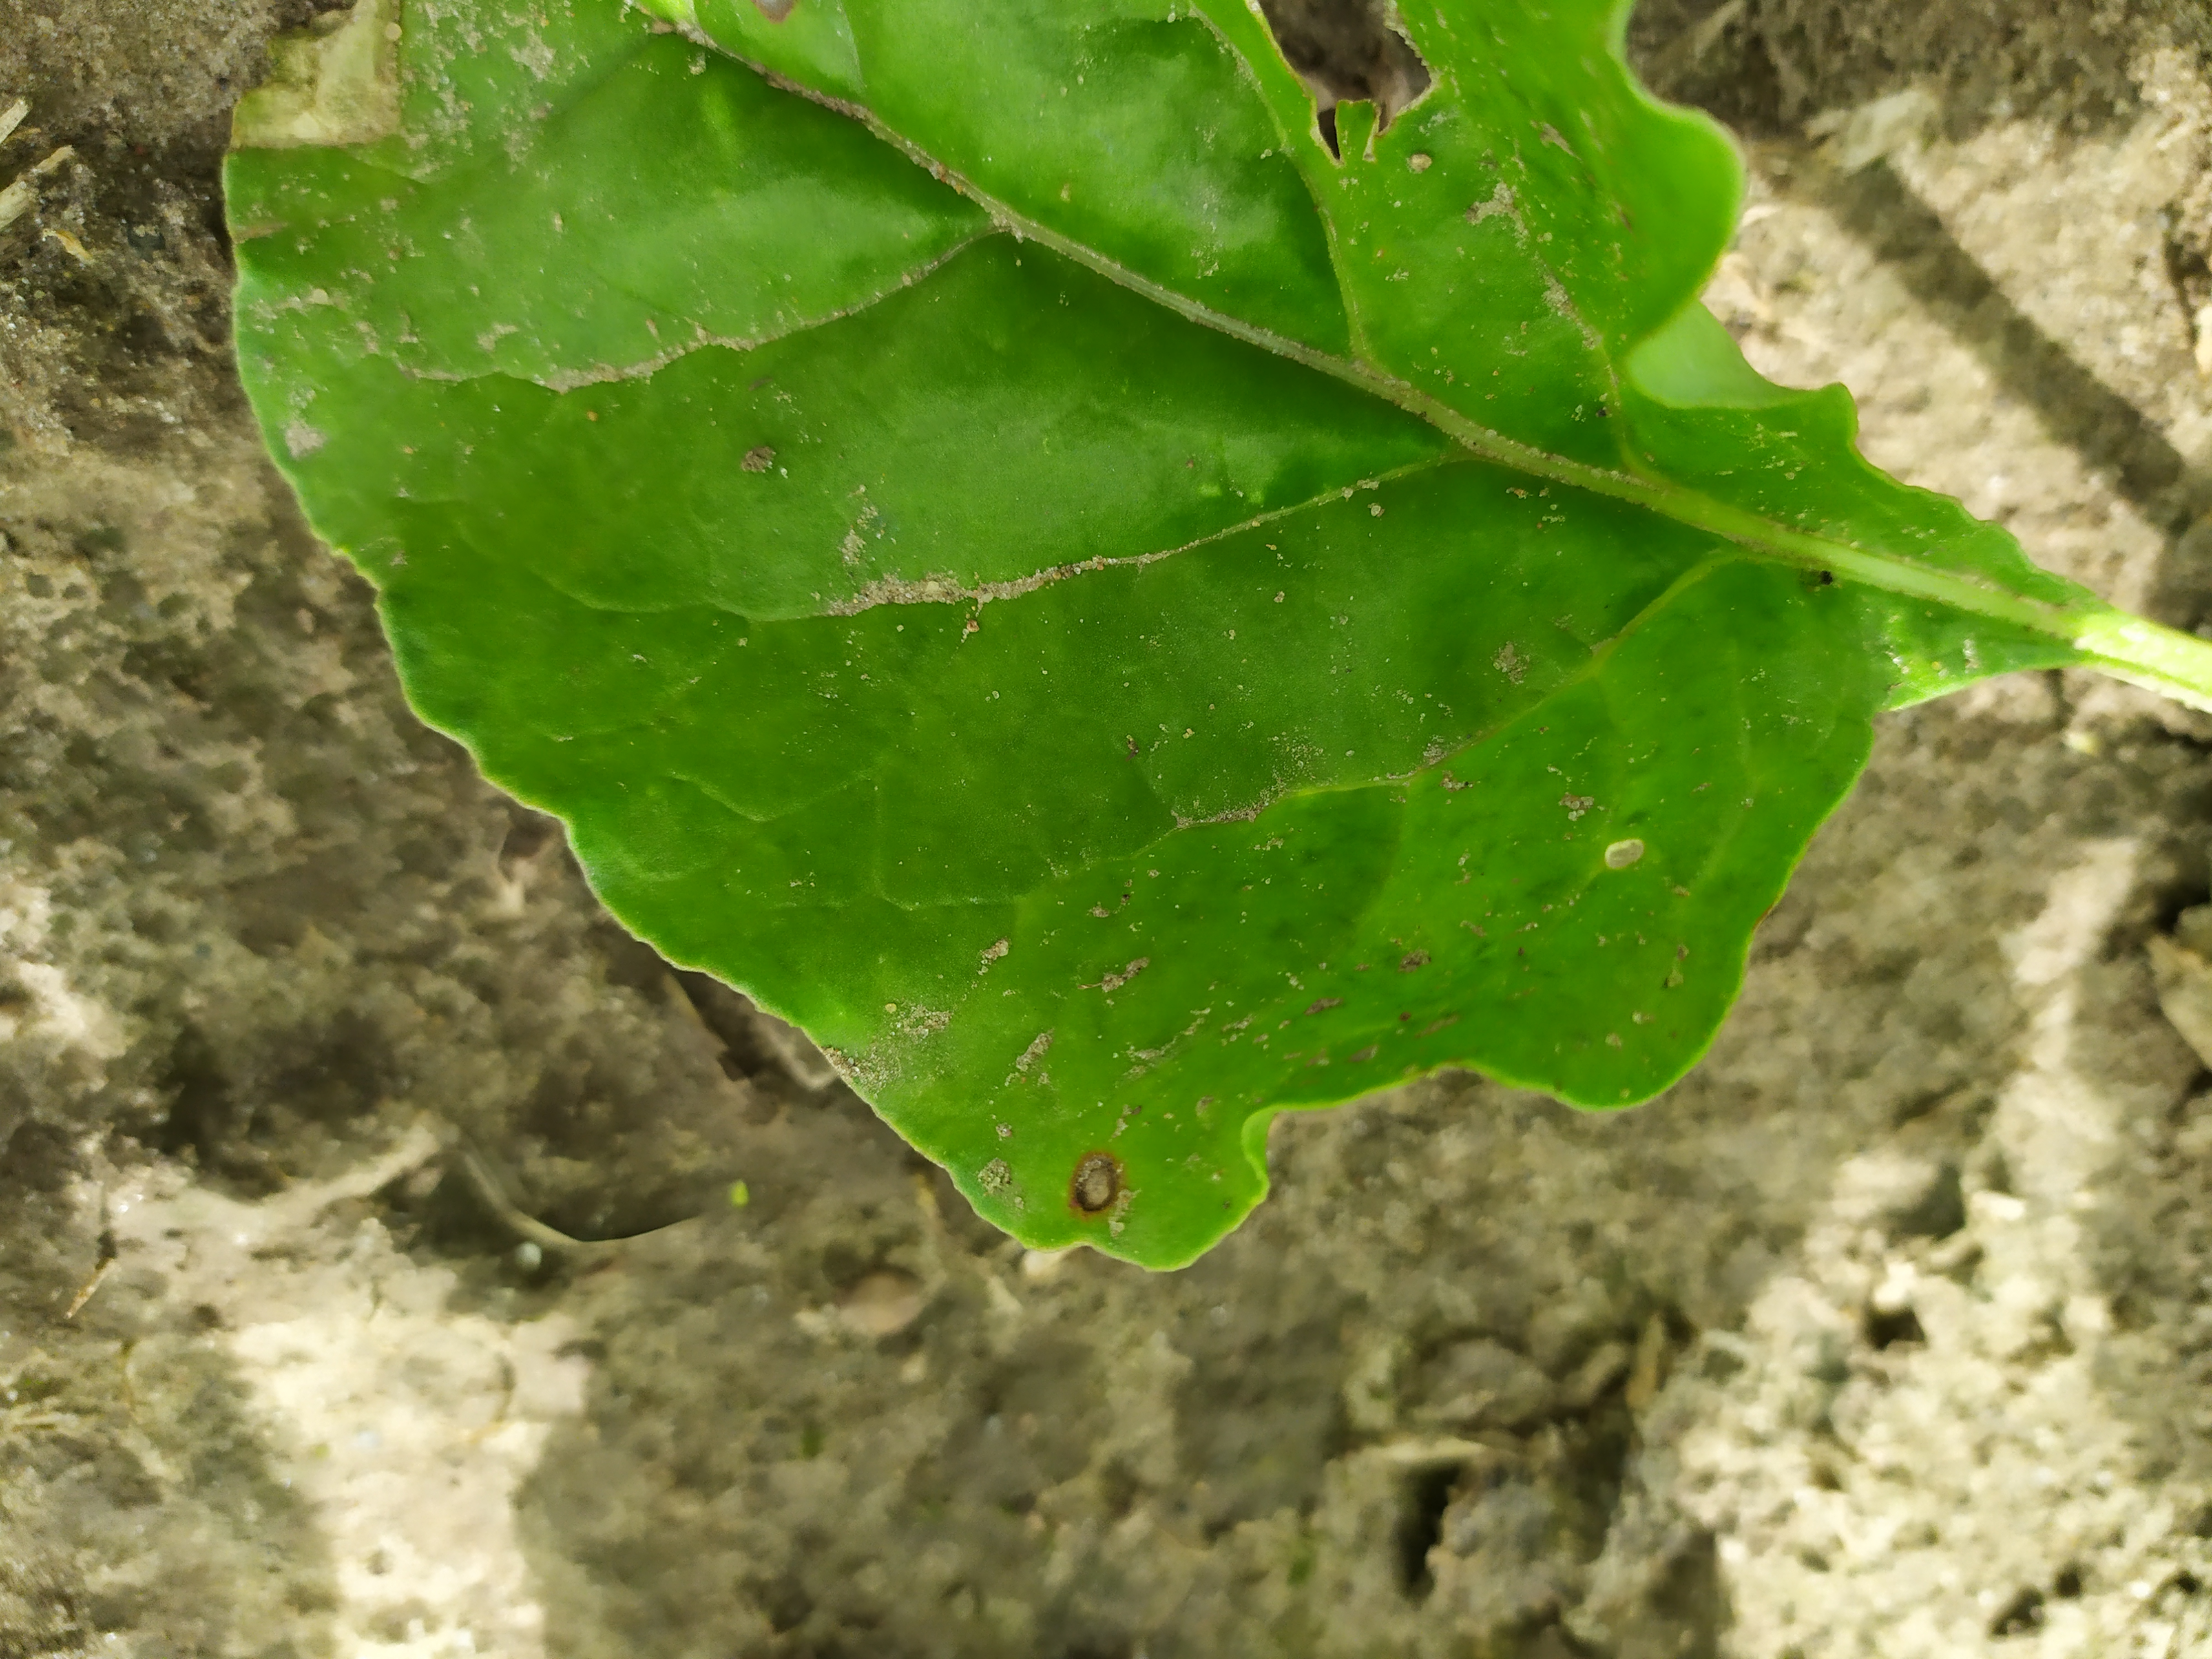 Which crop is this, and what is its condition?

beet, cercospora
